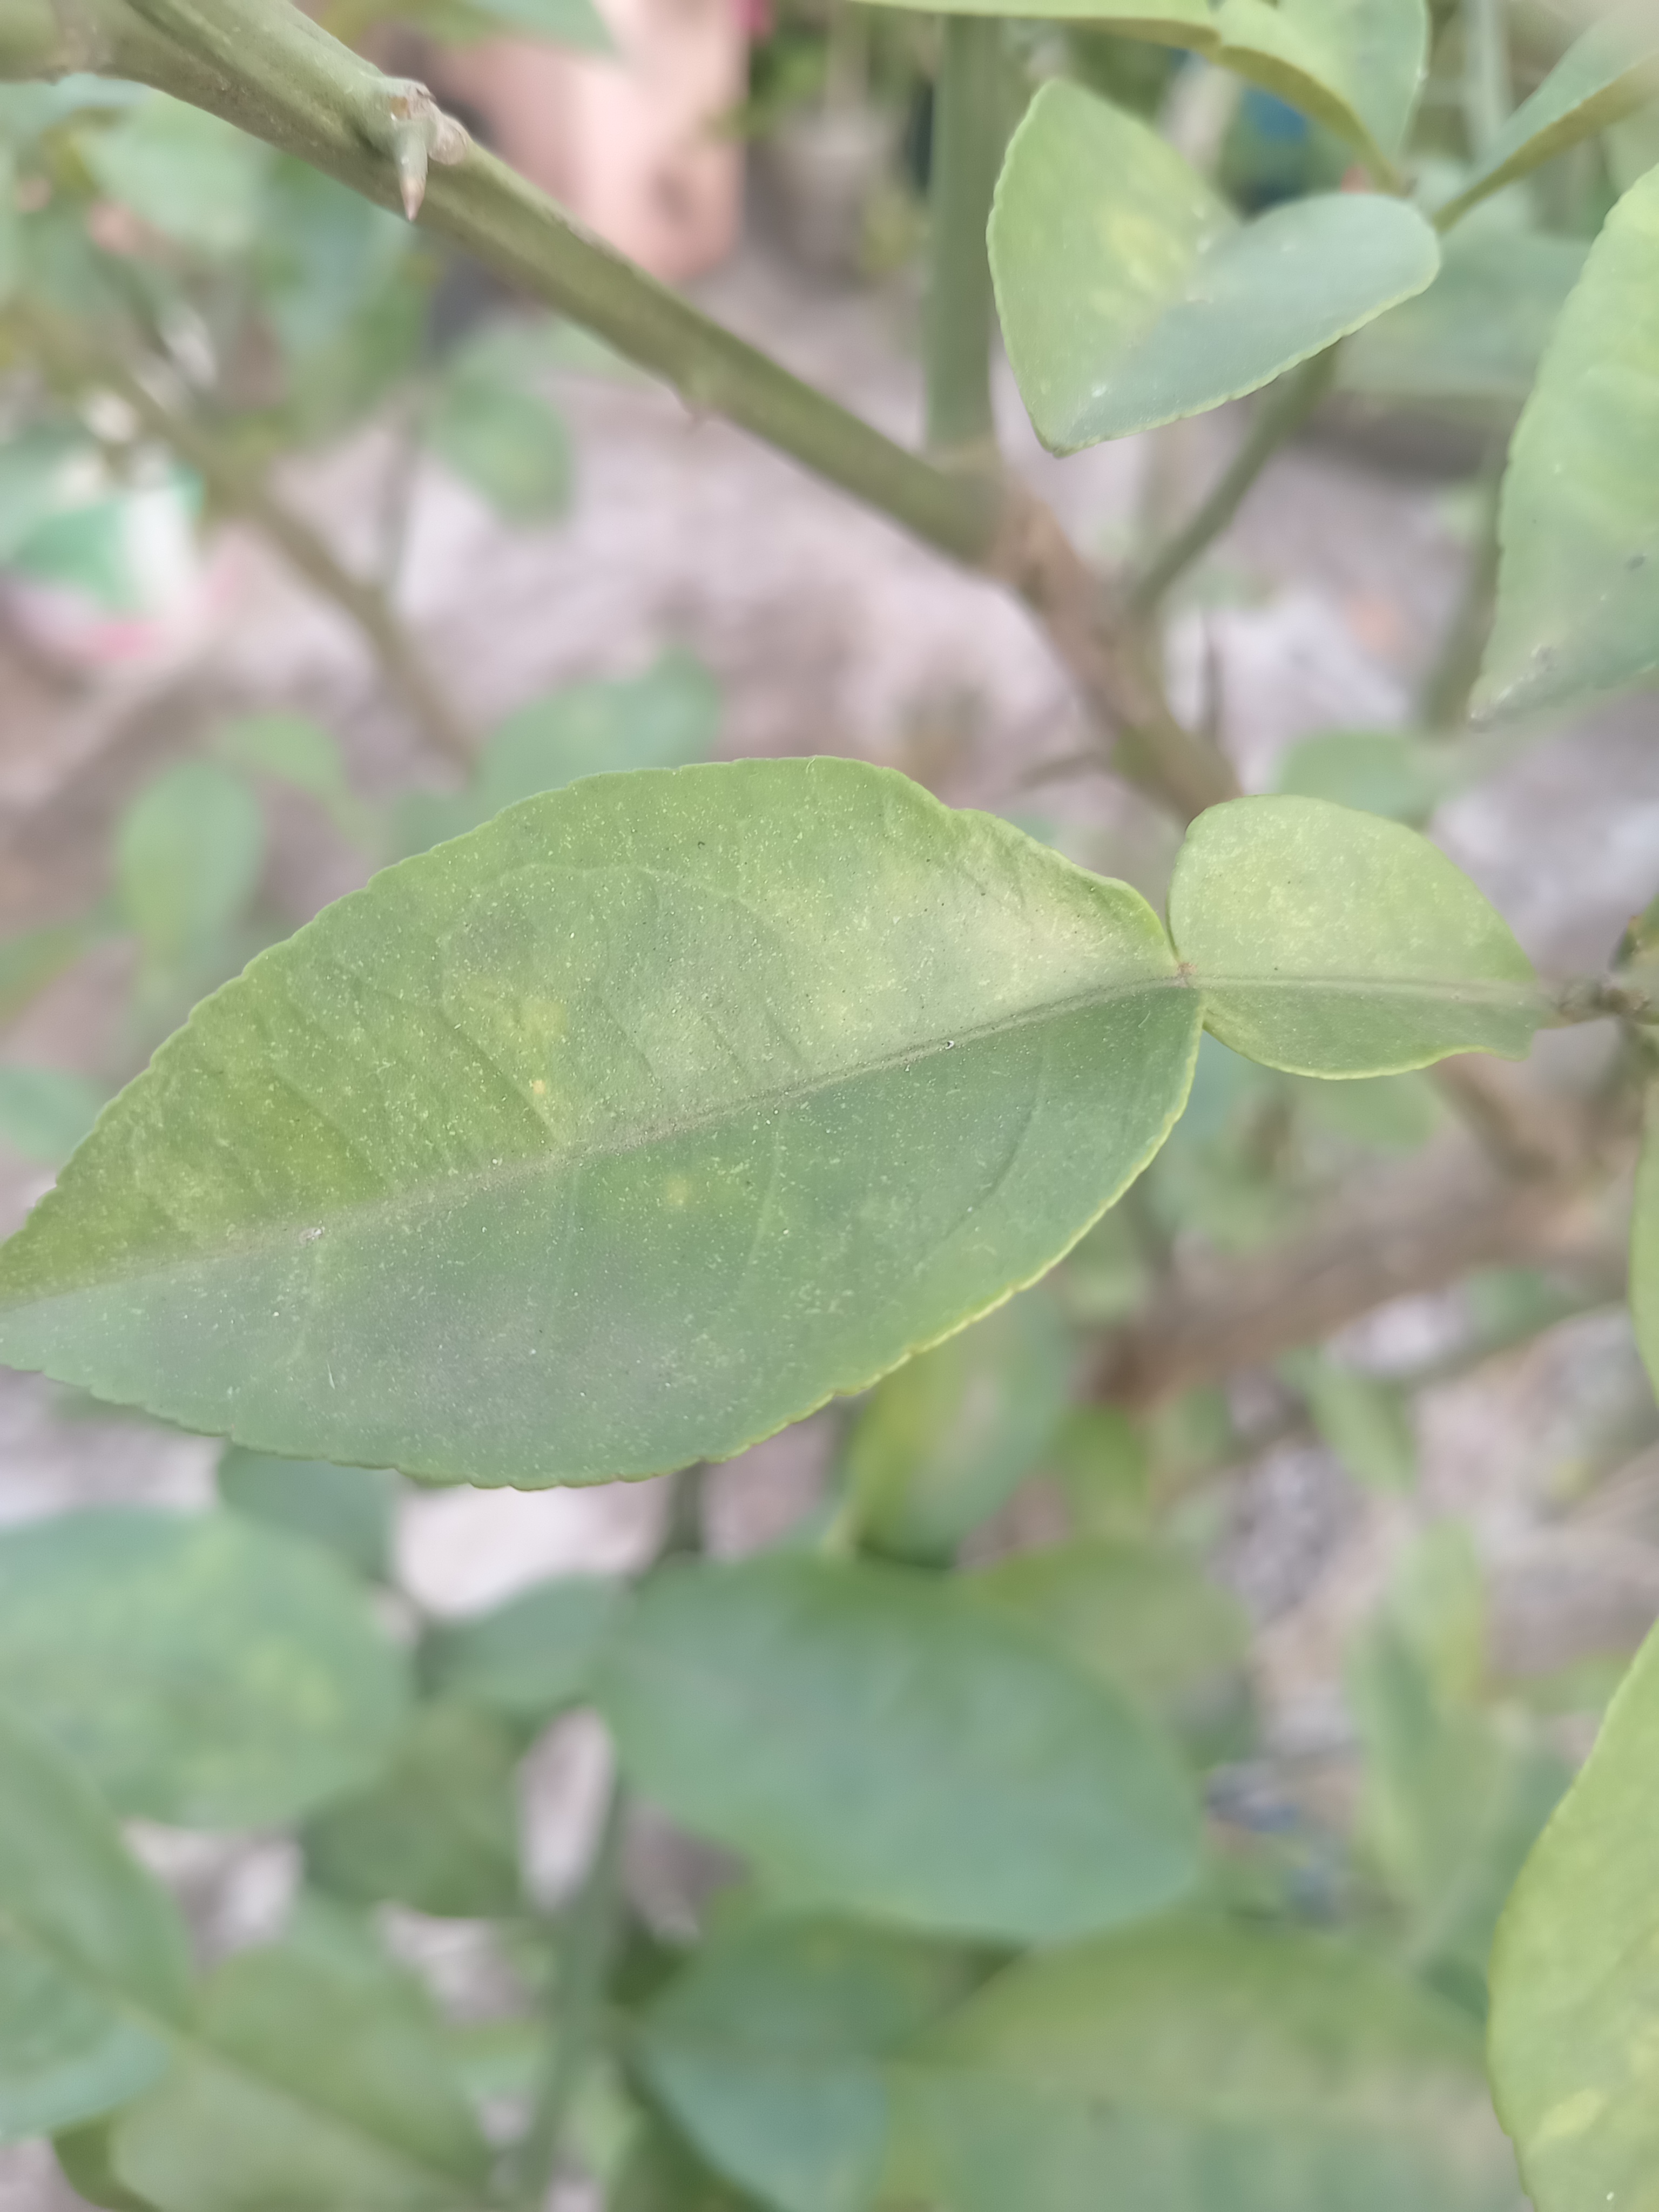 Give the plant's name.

lemon
